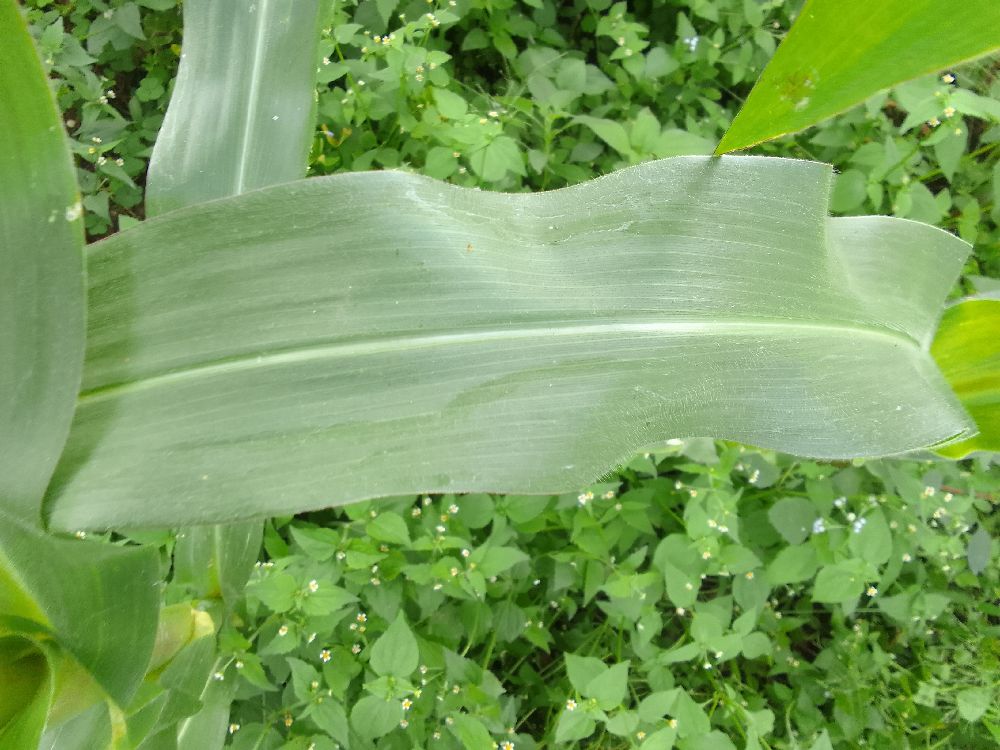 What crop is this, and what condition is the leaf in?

maize, healthy
